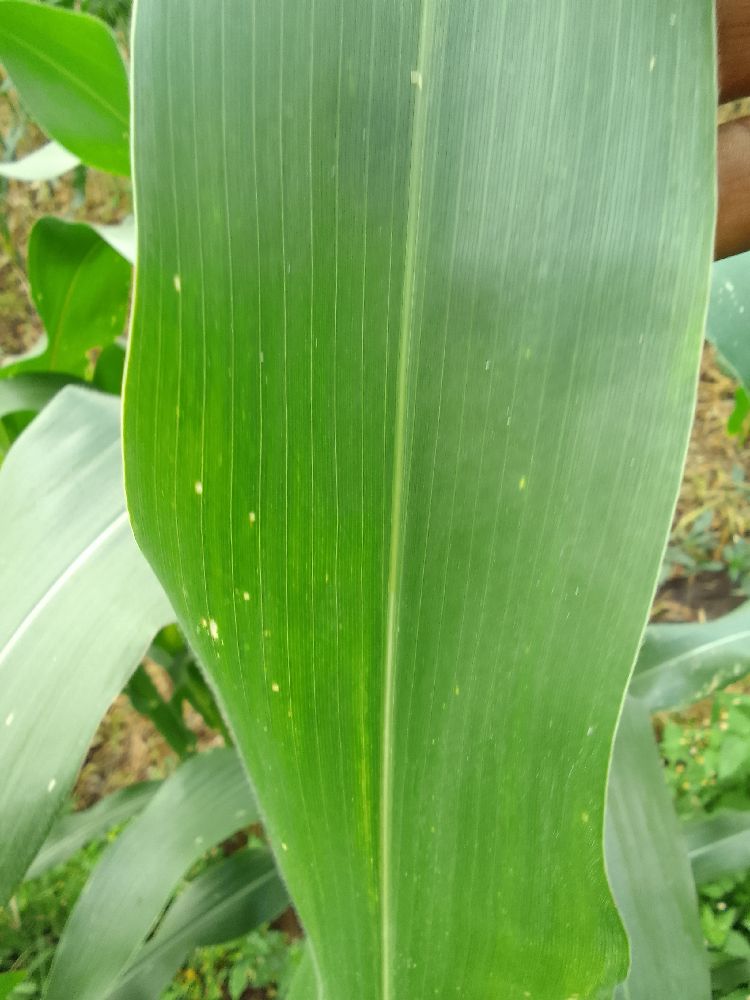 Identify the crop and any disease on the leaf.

maize, healthy
